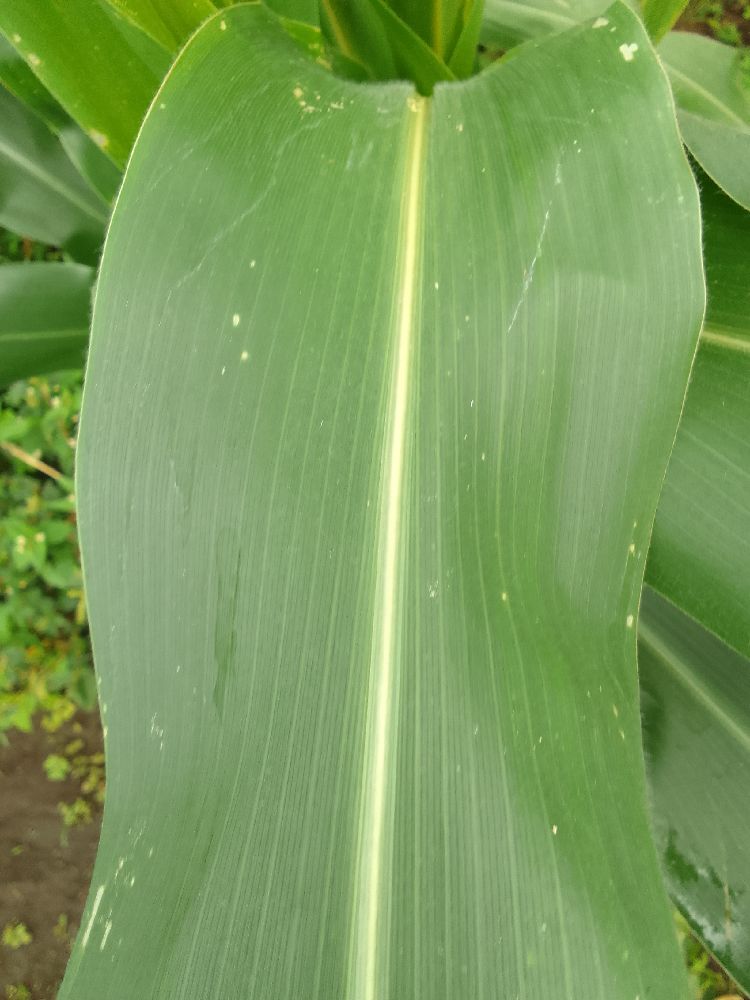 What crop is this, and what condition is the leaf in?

maize, healthy
